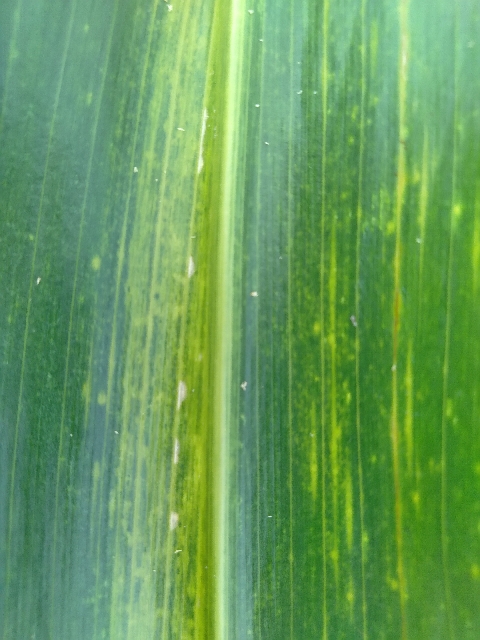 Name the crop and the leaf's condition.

maize, maize lethal necrosis
